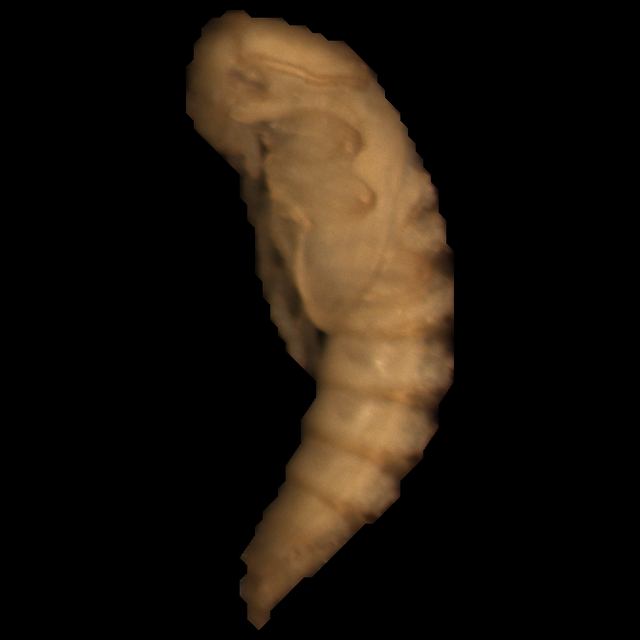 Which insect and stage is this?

mealworm pupa
